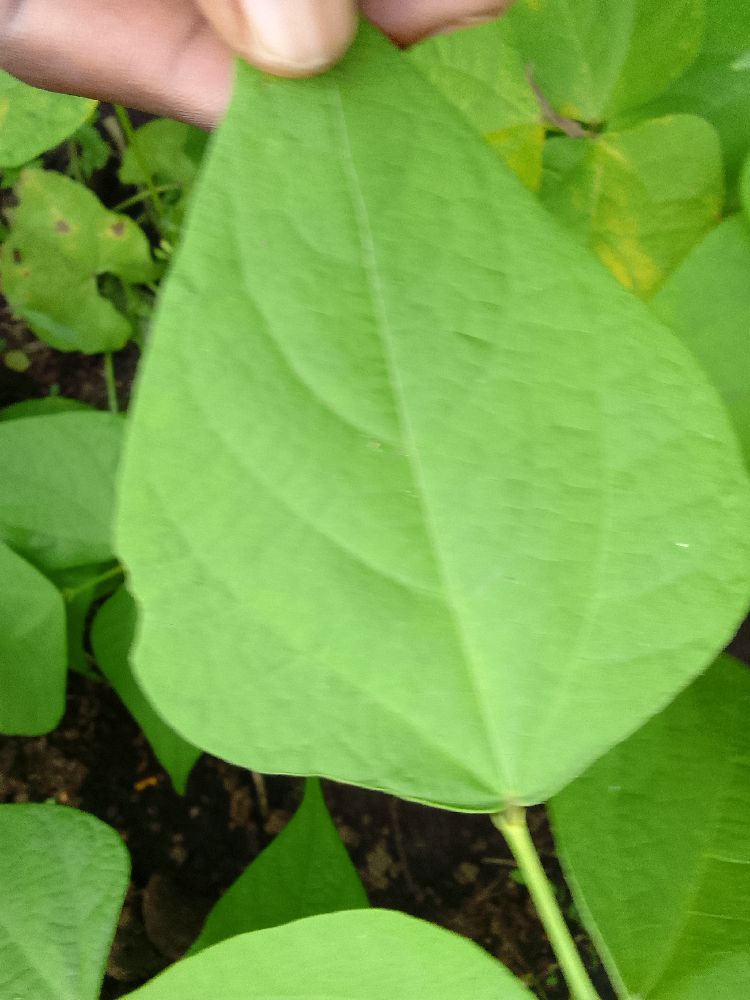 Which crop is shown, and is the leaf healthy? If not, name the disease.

common bean, healthy
